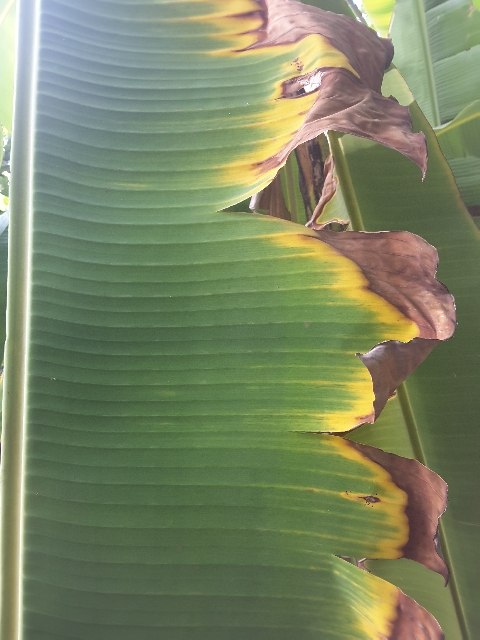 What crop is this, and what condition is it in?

banana, fusarium wilt race 1
